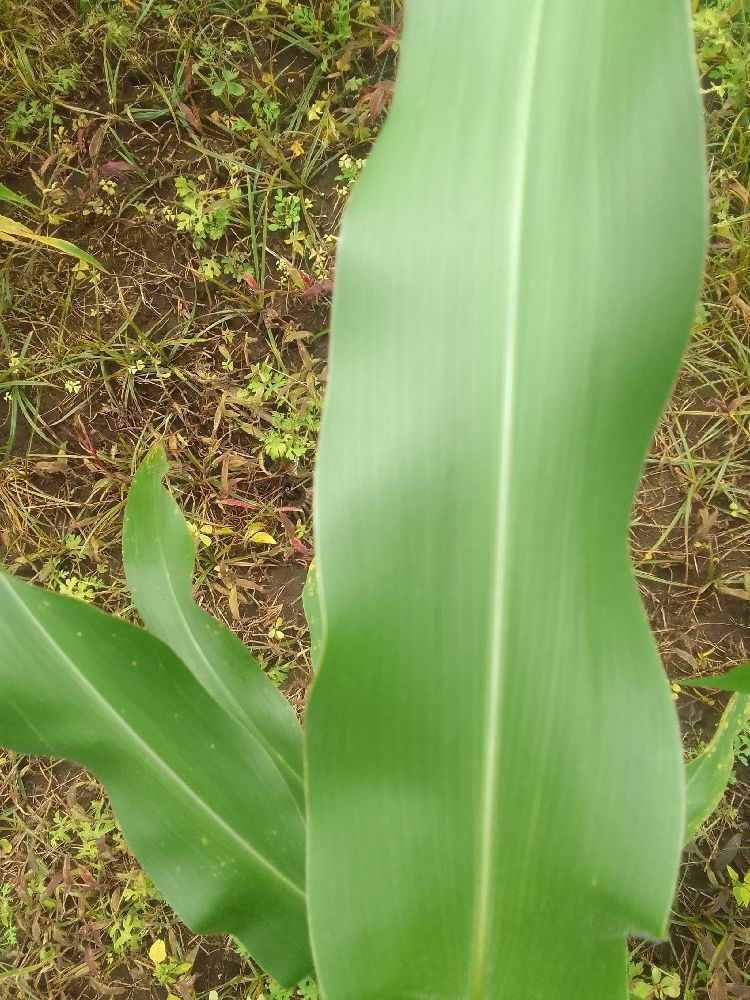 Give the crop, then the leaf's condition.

maize, healthy
